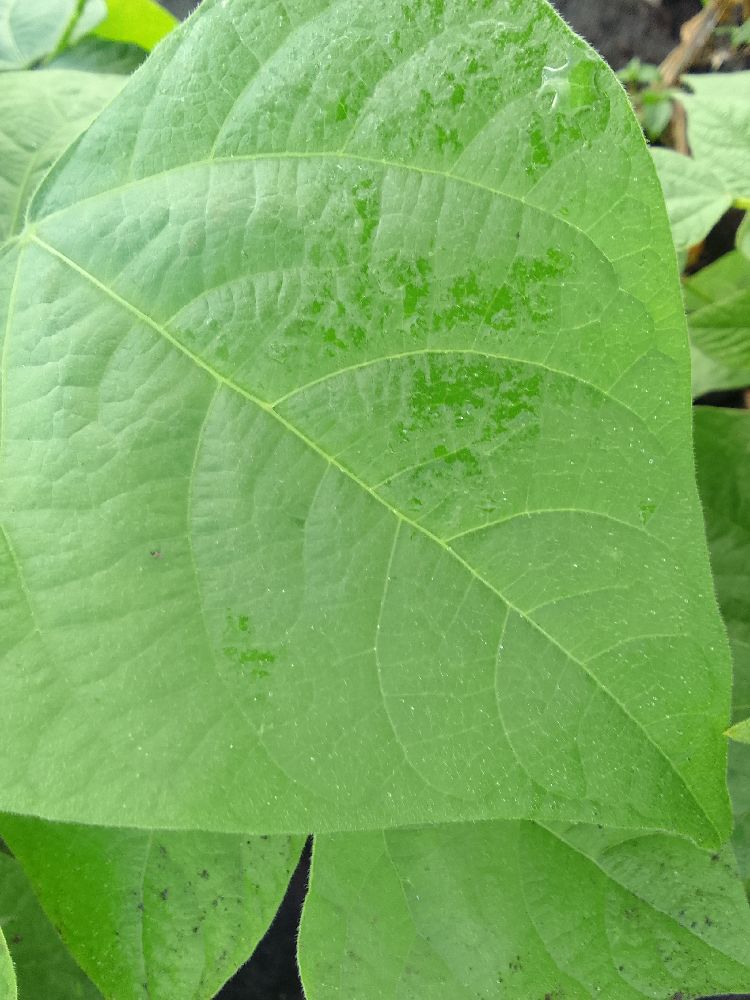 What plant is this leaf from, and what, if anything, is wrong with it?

common bean, healthy
